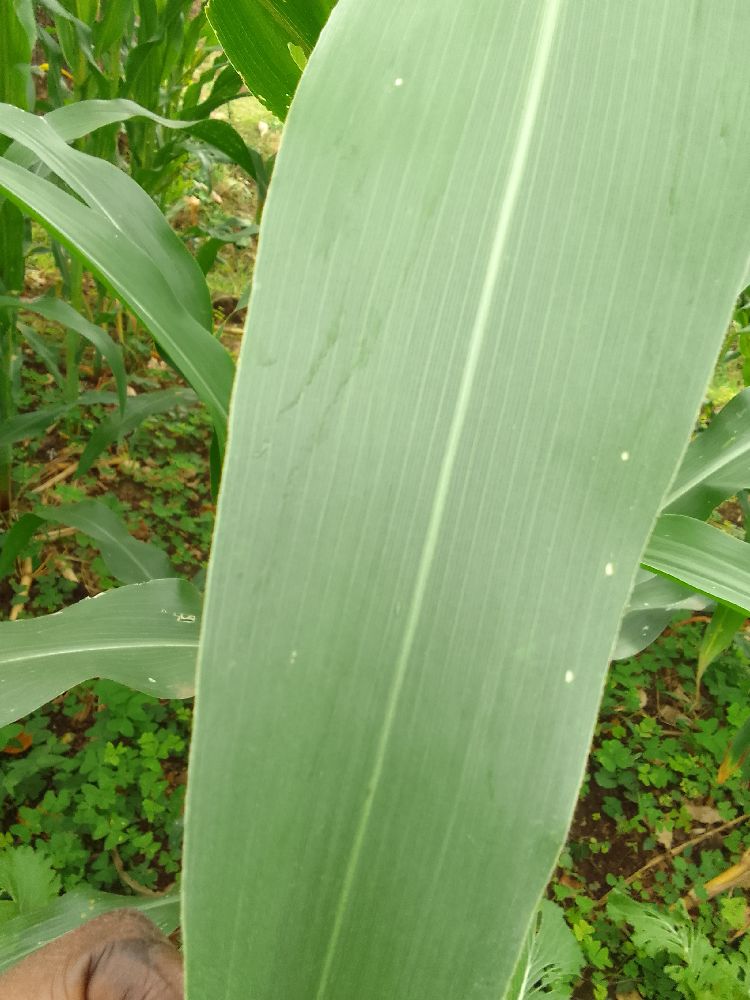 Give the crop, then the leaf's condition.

maize, healthy
